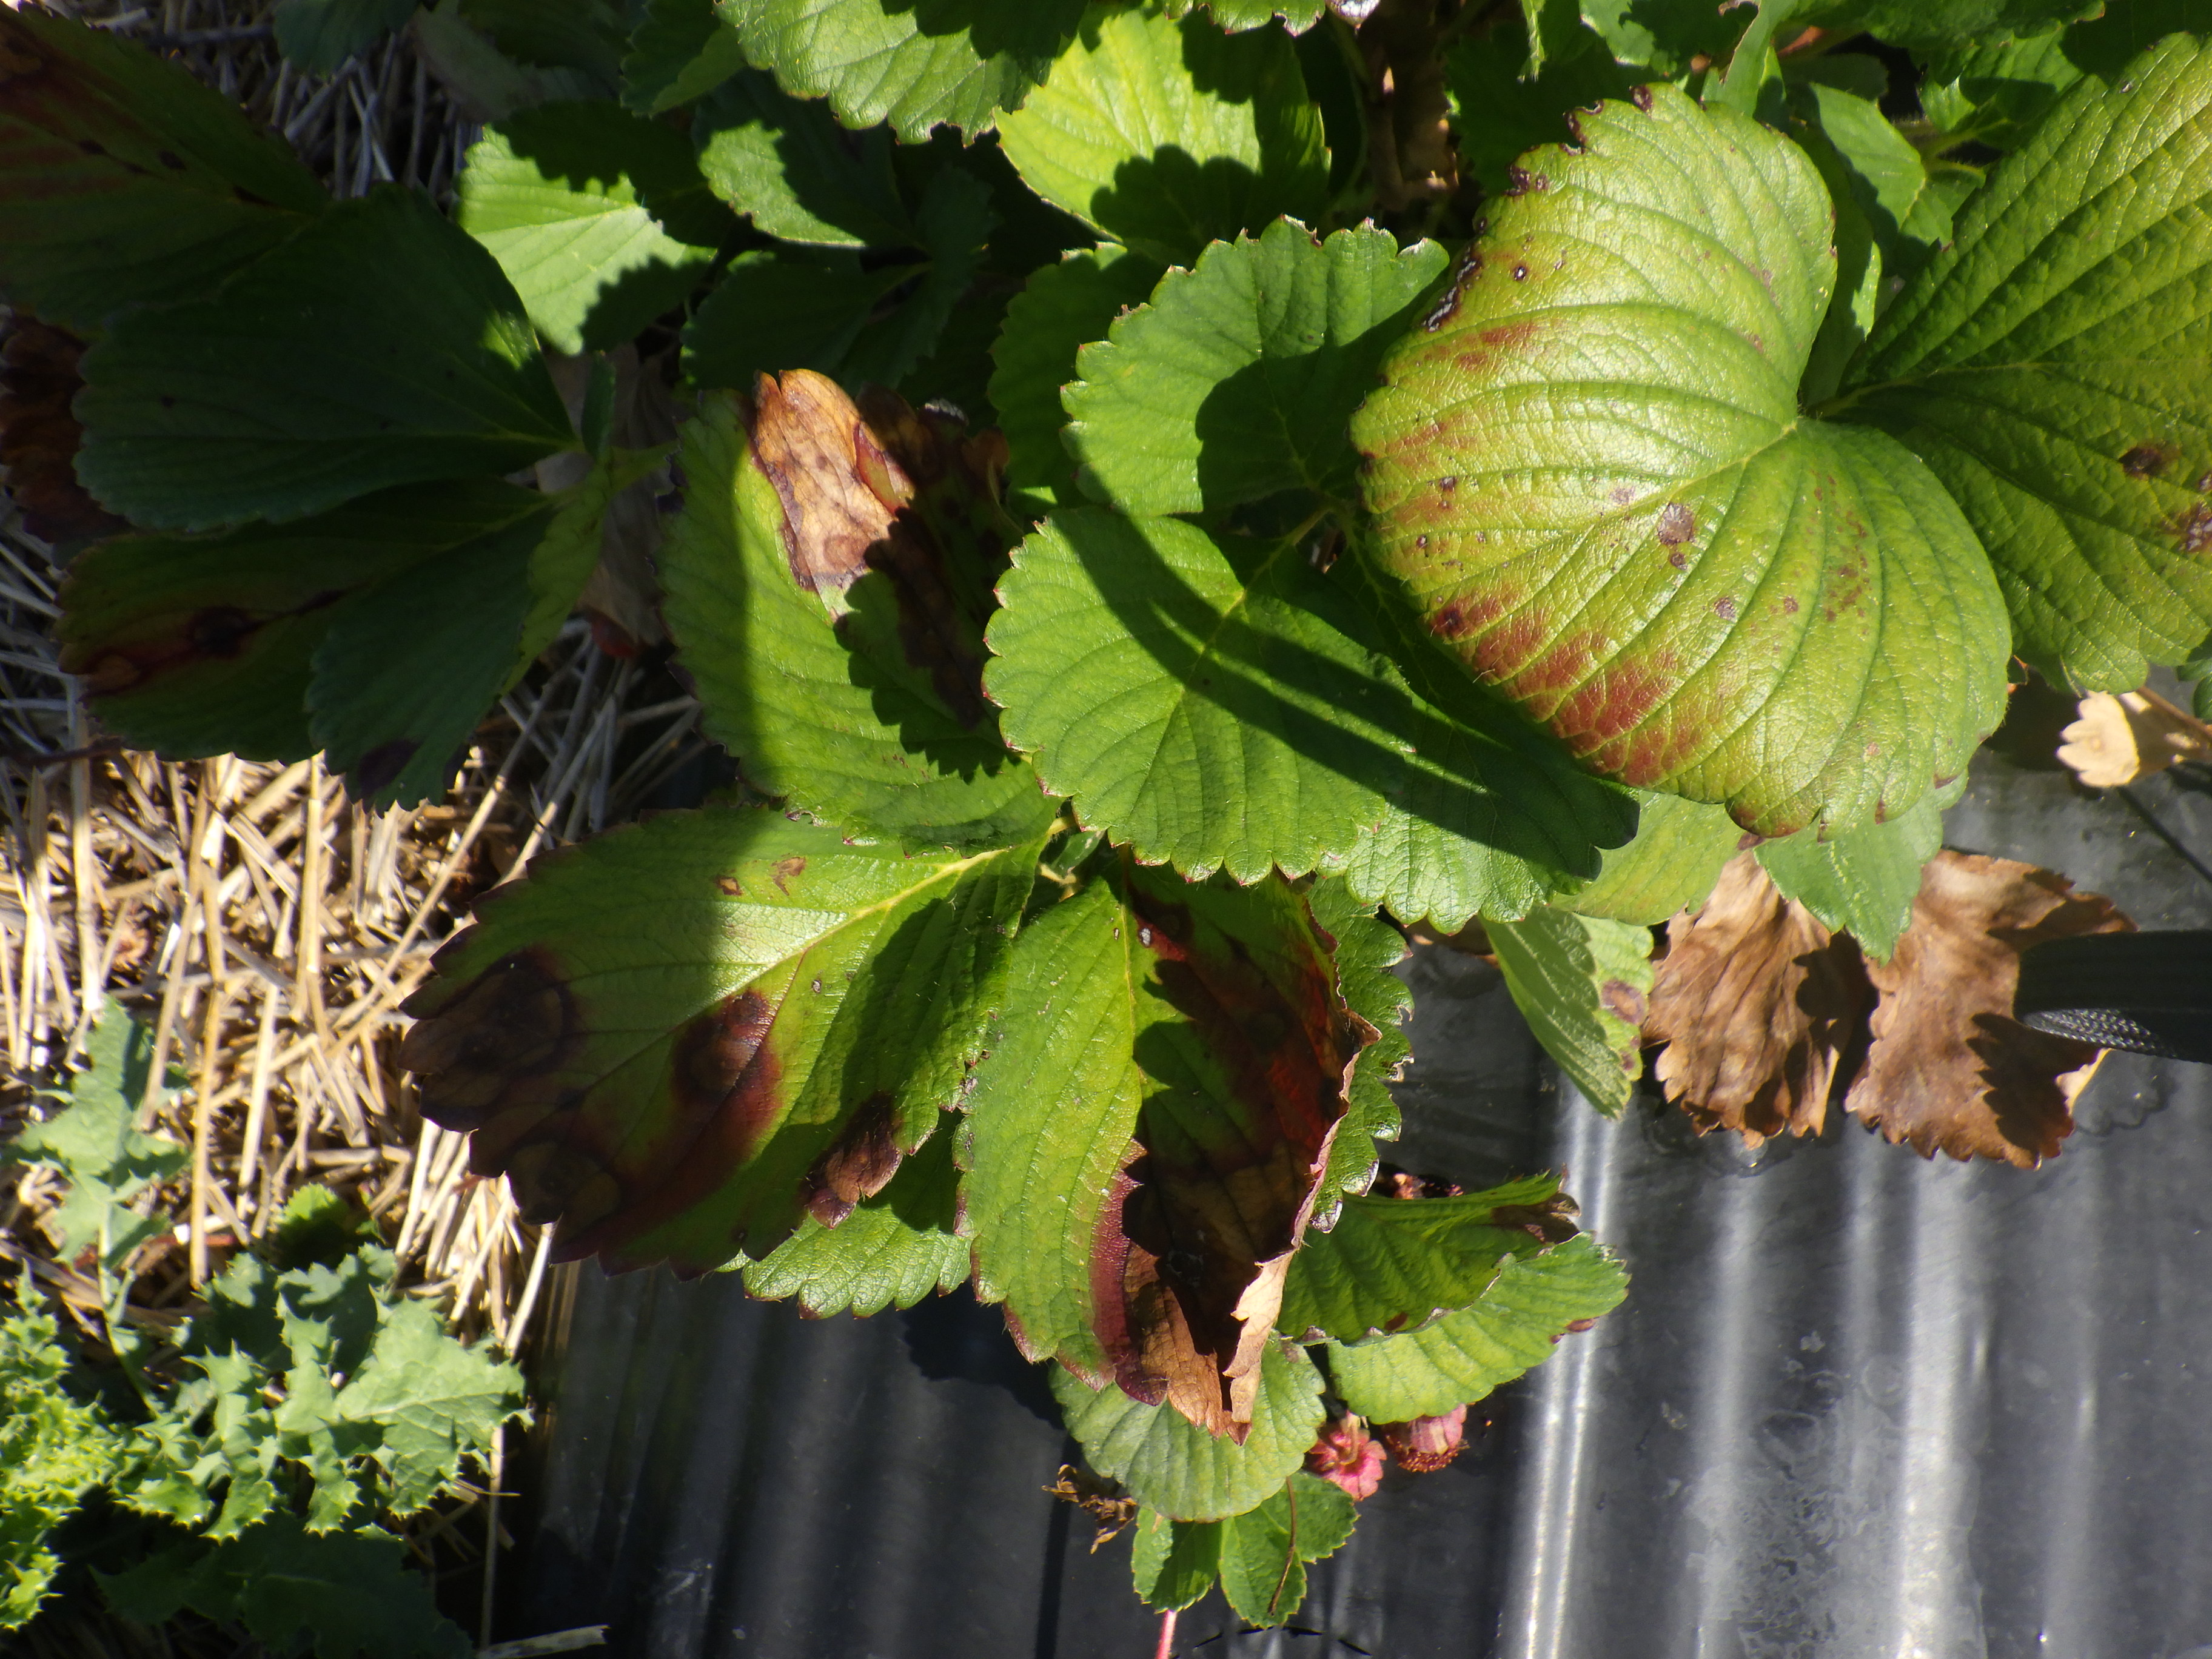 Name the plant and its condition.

strawberry, leaf scorch, leaf spot
